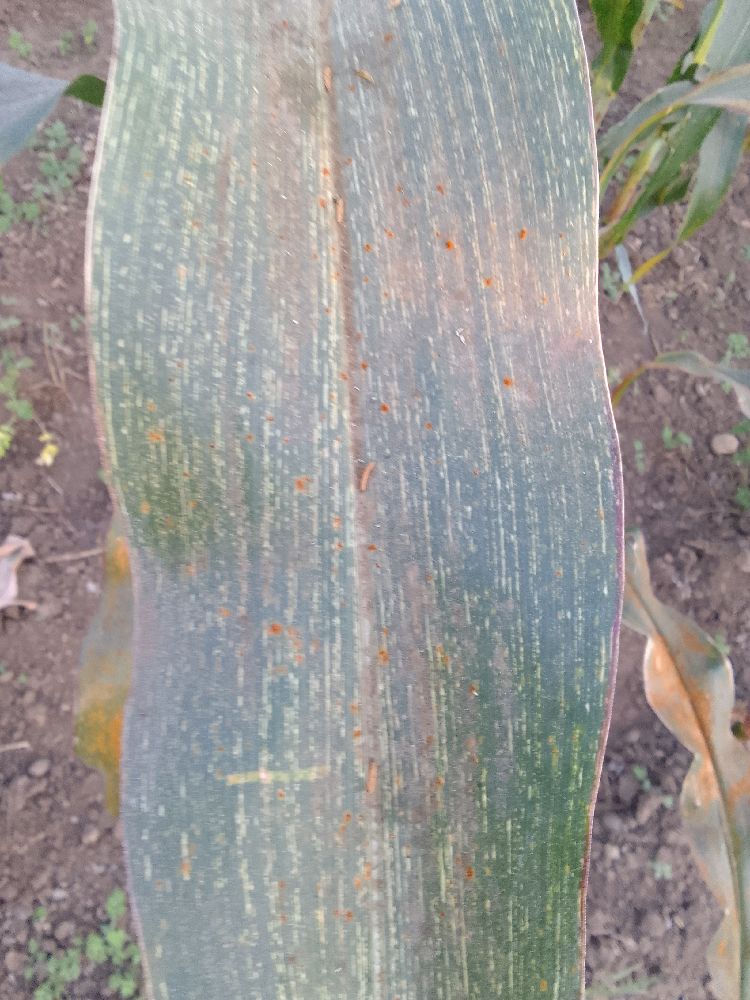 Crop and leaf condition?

maize, maize streak virus
